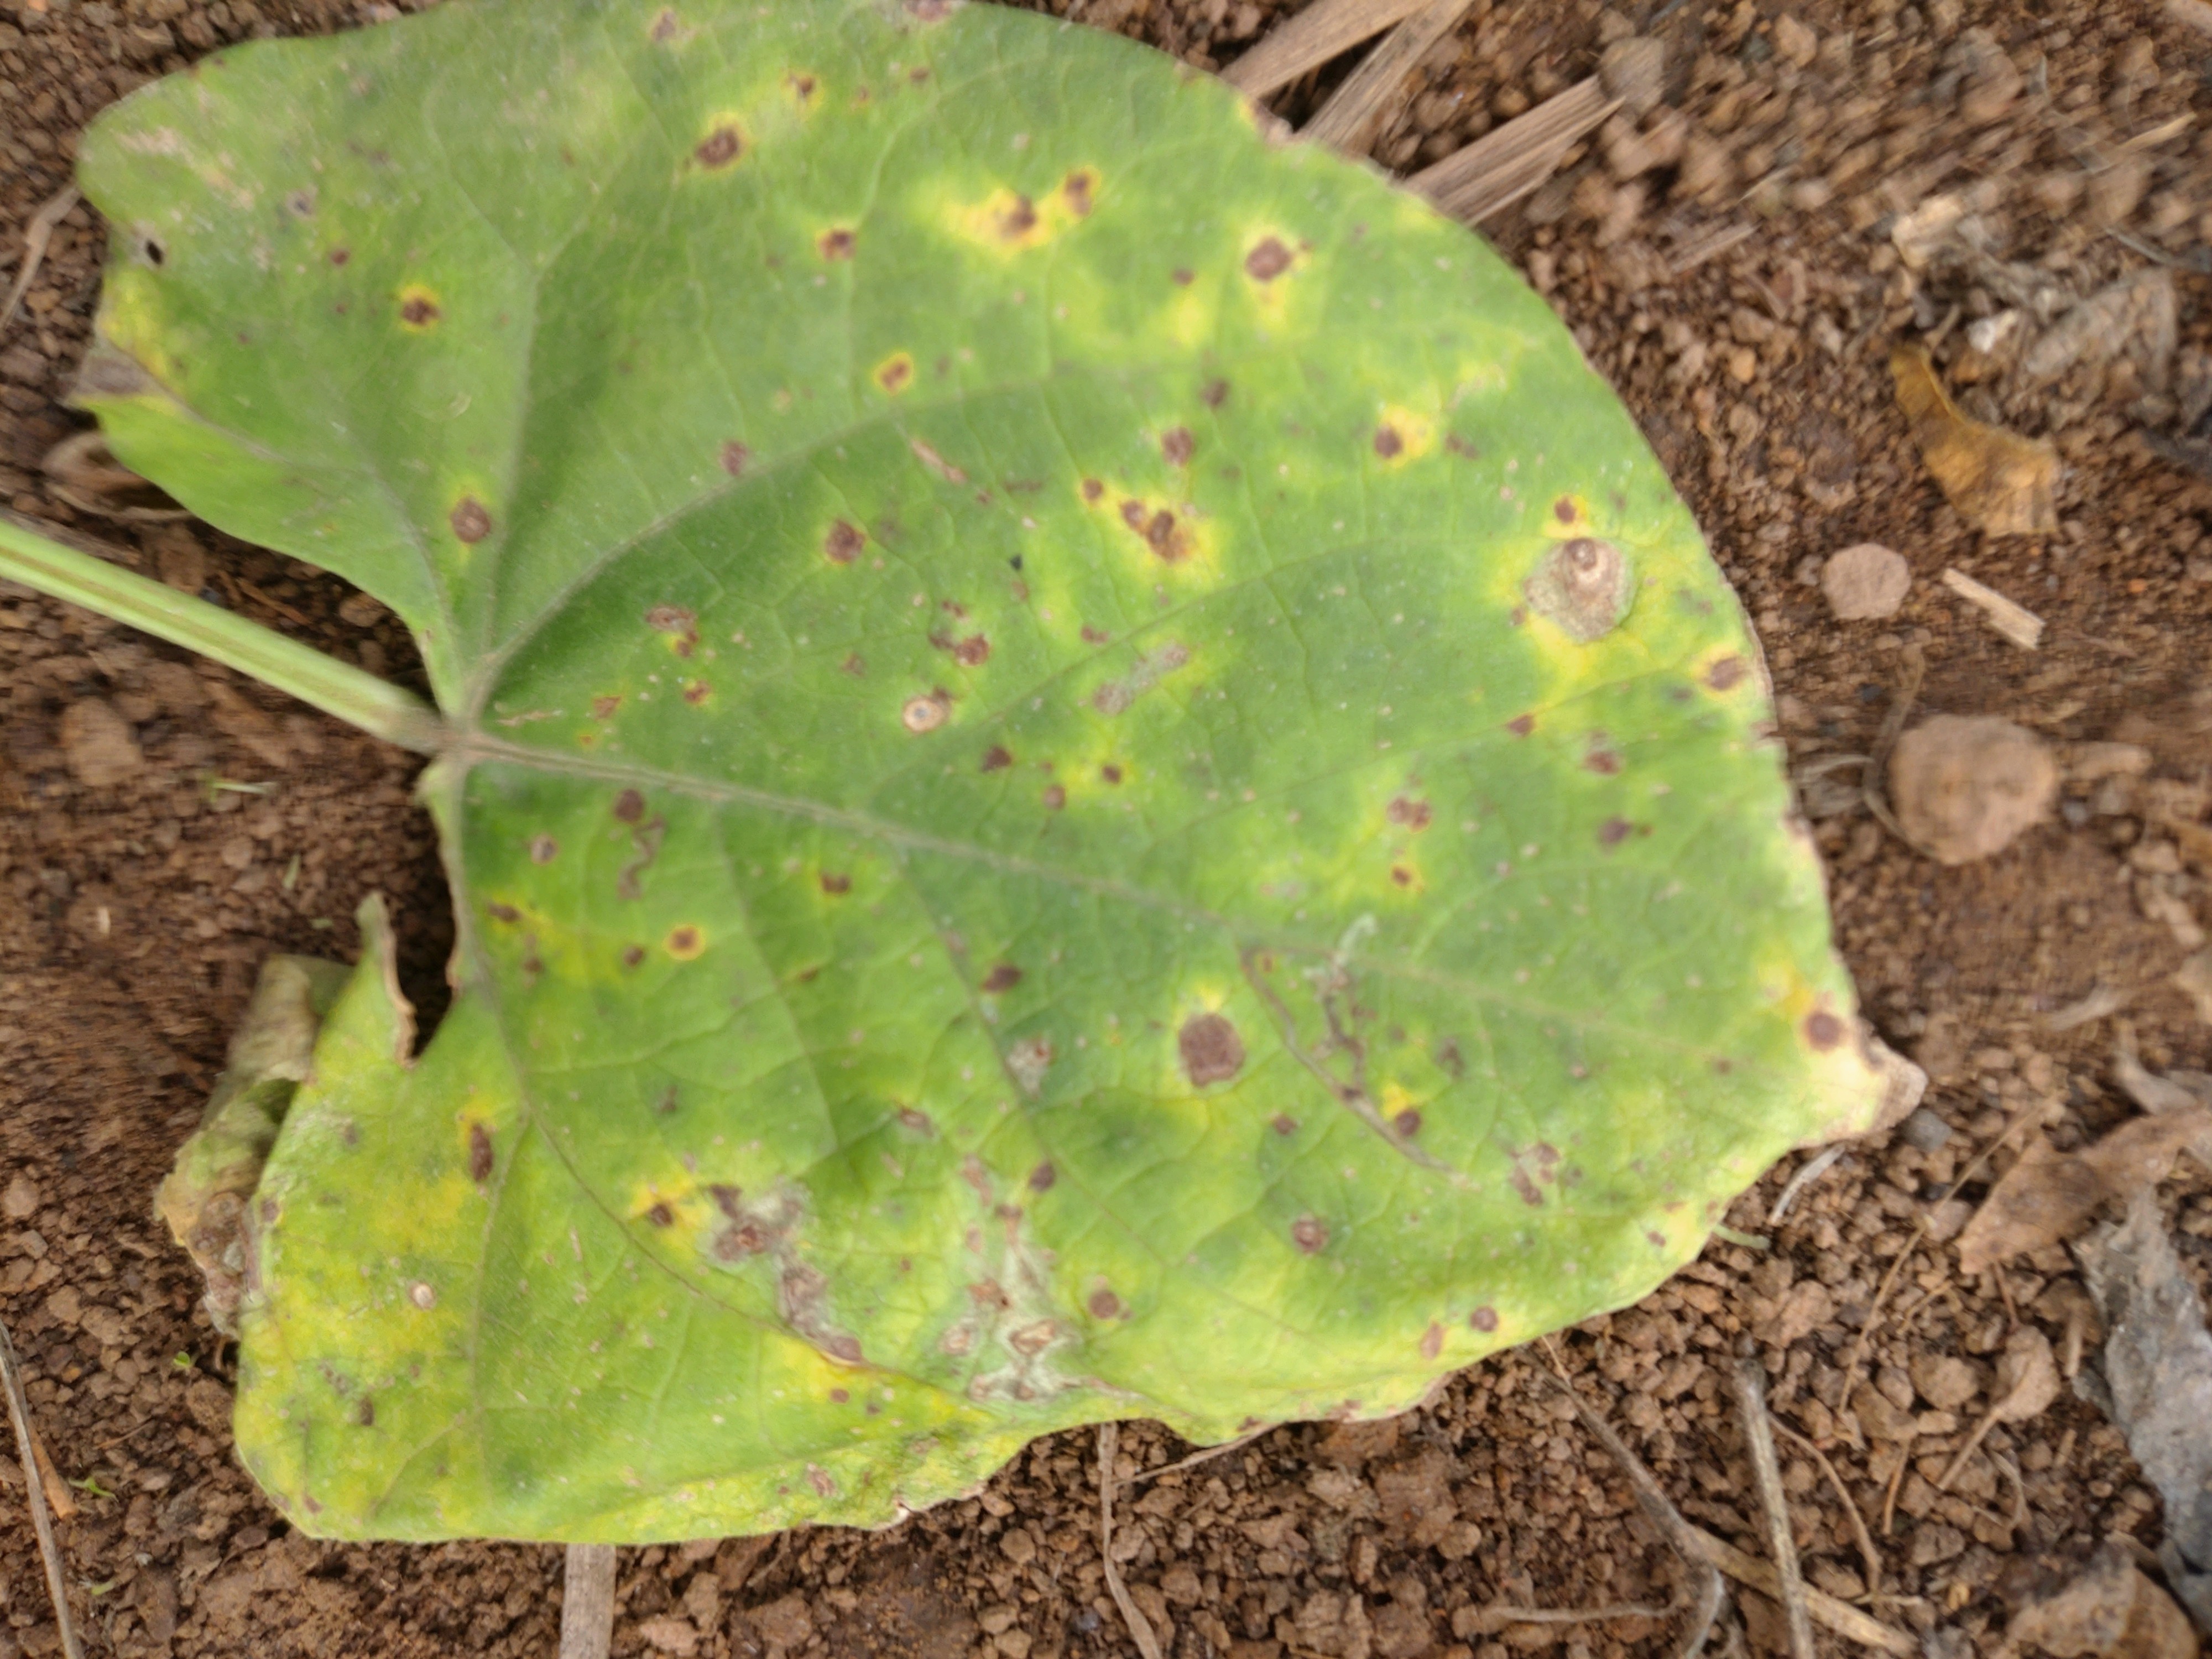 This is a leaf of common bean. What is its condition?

rust
